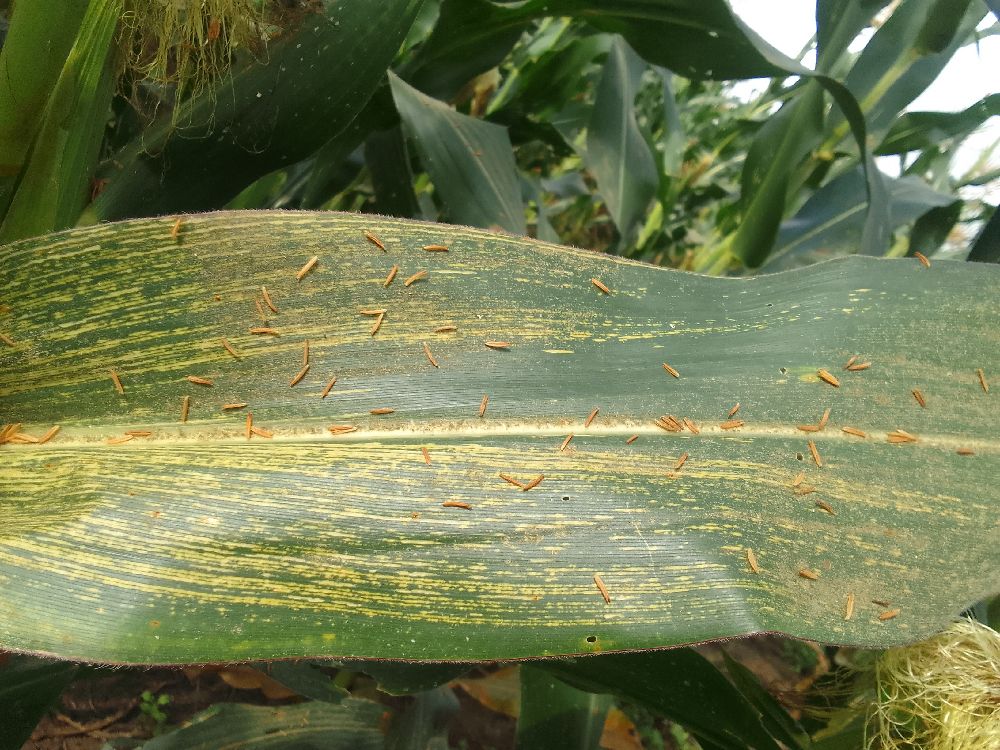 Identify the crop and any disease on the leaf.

maize, maize streak virus
